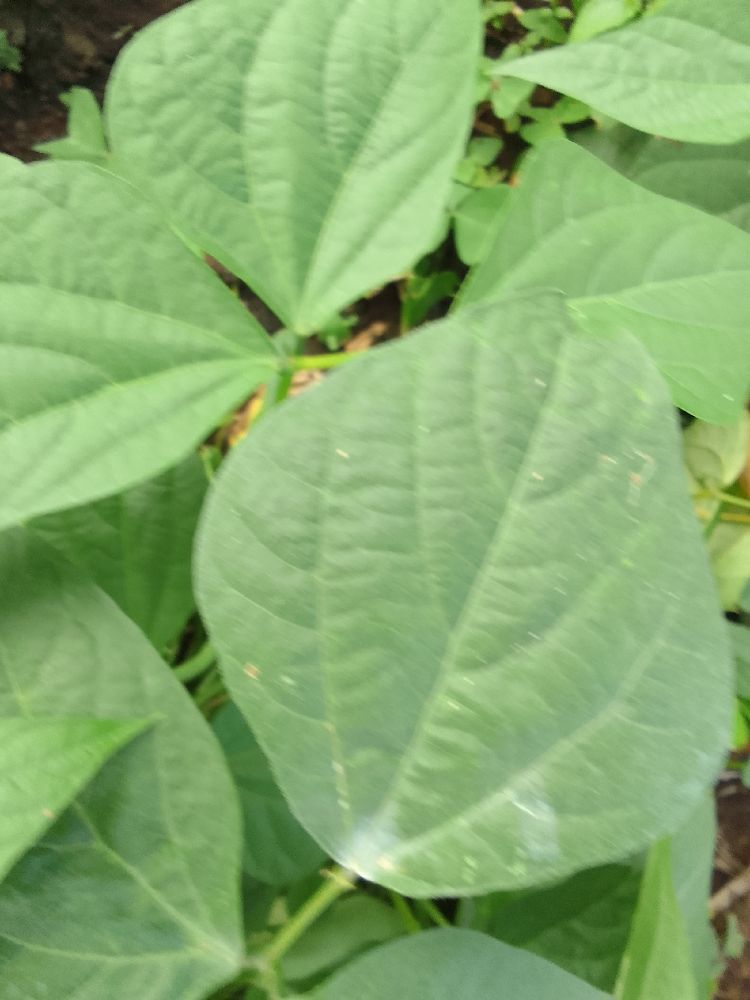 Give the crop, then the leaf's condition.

common bean, healthy
